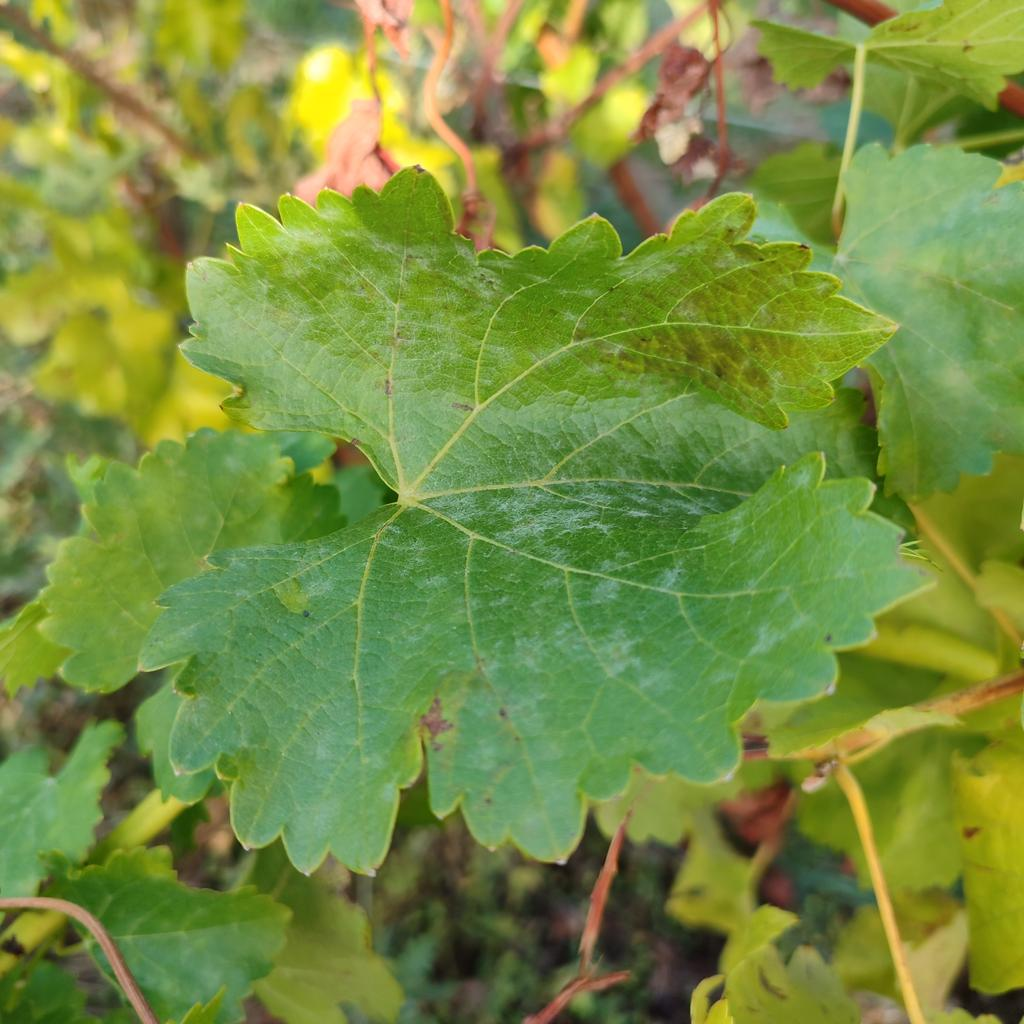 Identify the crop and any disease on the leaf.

grapevine, powdery mildew
